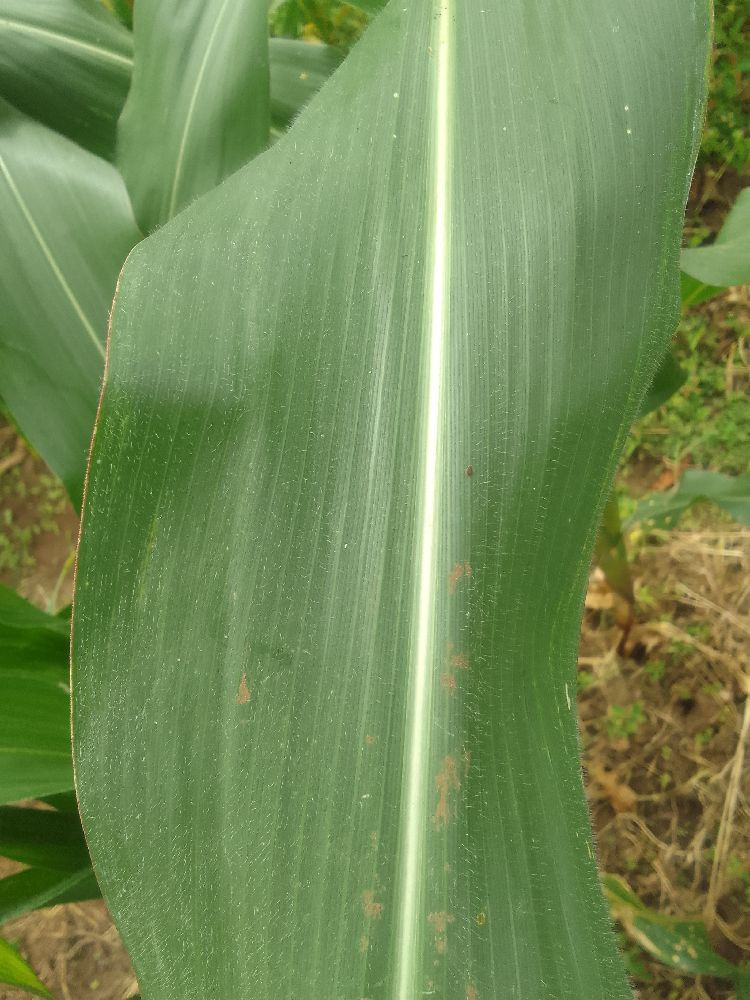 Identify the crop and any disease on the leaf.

maize, healthy
